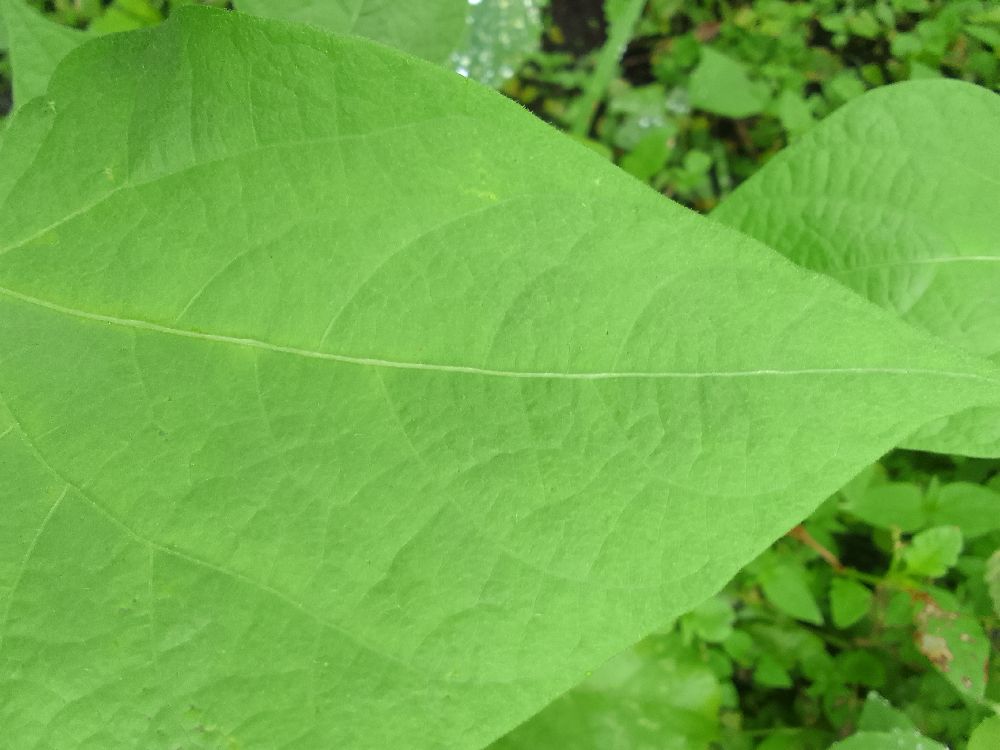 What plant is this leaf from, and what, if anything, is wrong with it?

common bean, healthy
